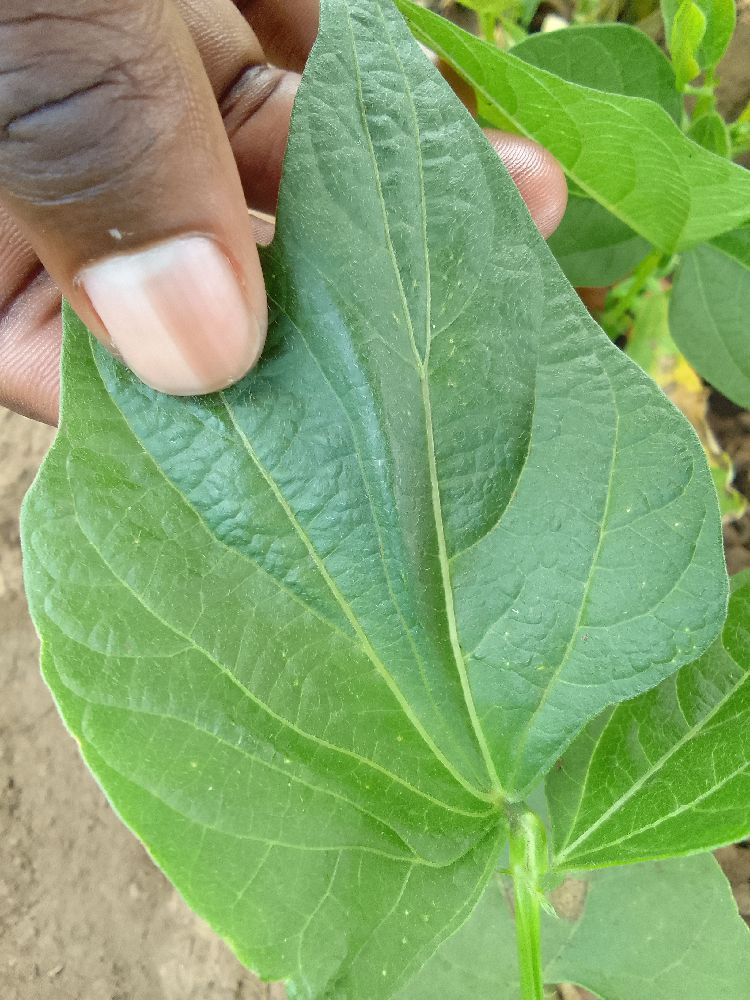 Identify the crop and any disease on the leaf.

common bean, healthy
